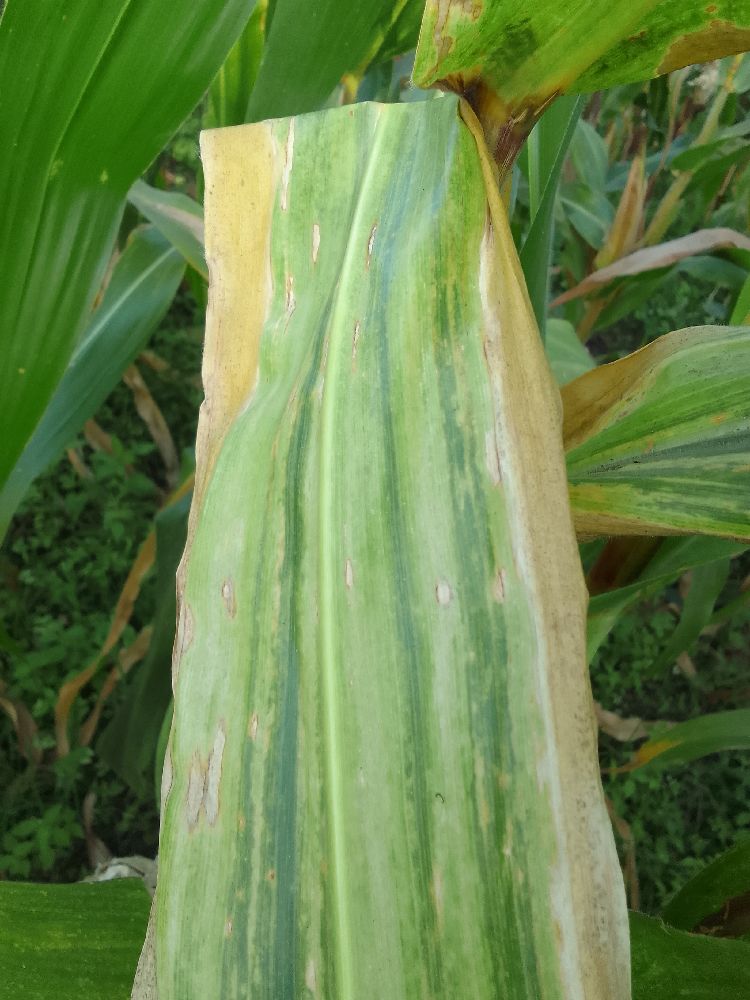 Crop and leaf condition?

maize, maize lethal necrosis
